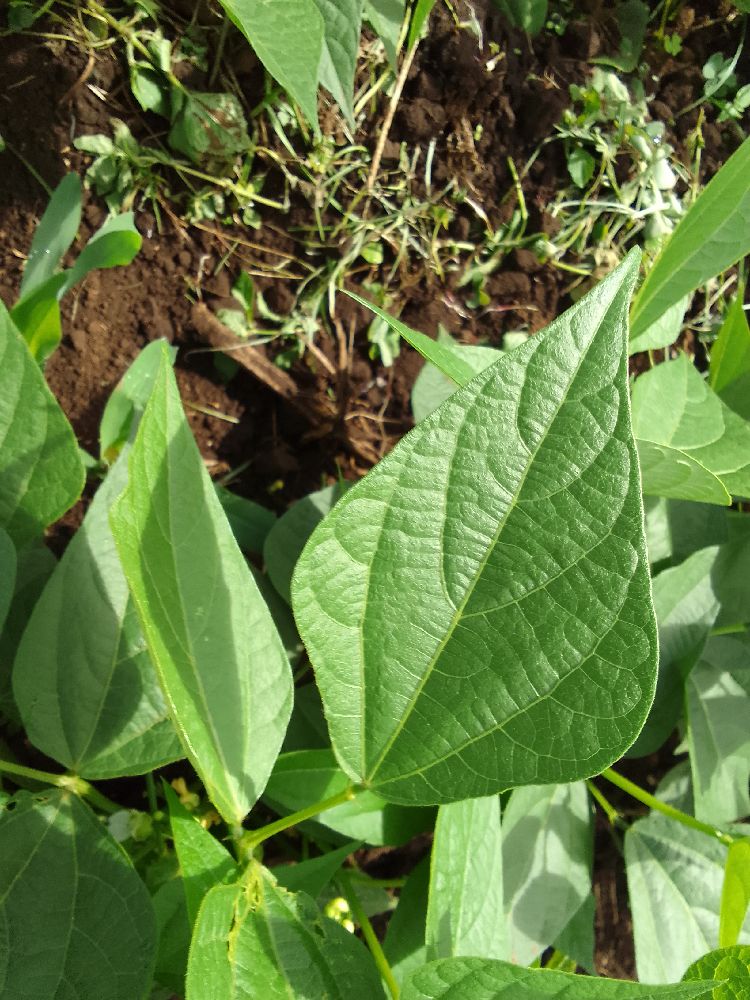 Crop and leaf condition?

common bean, healthy
